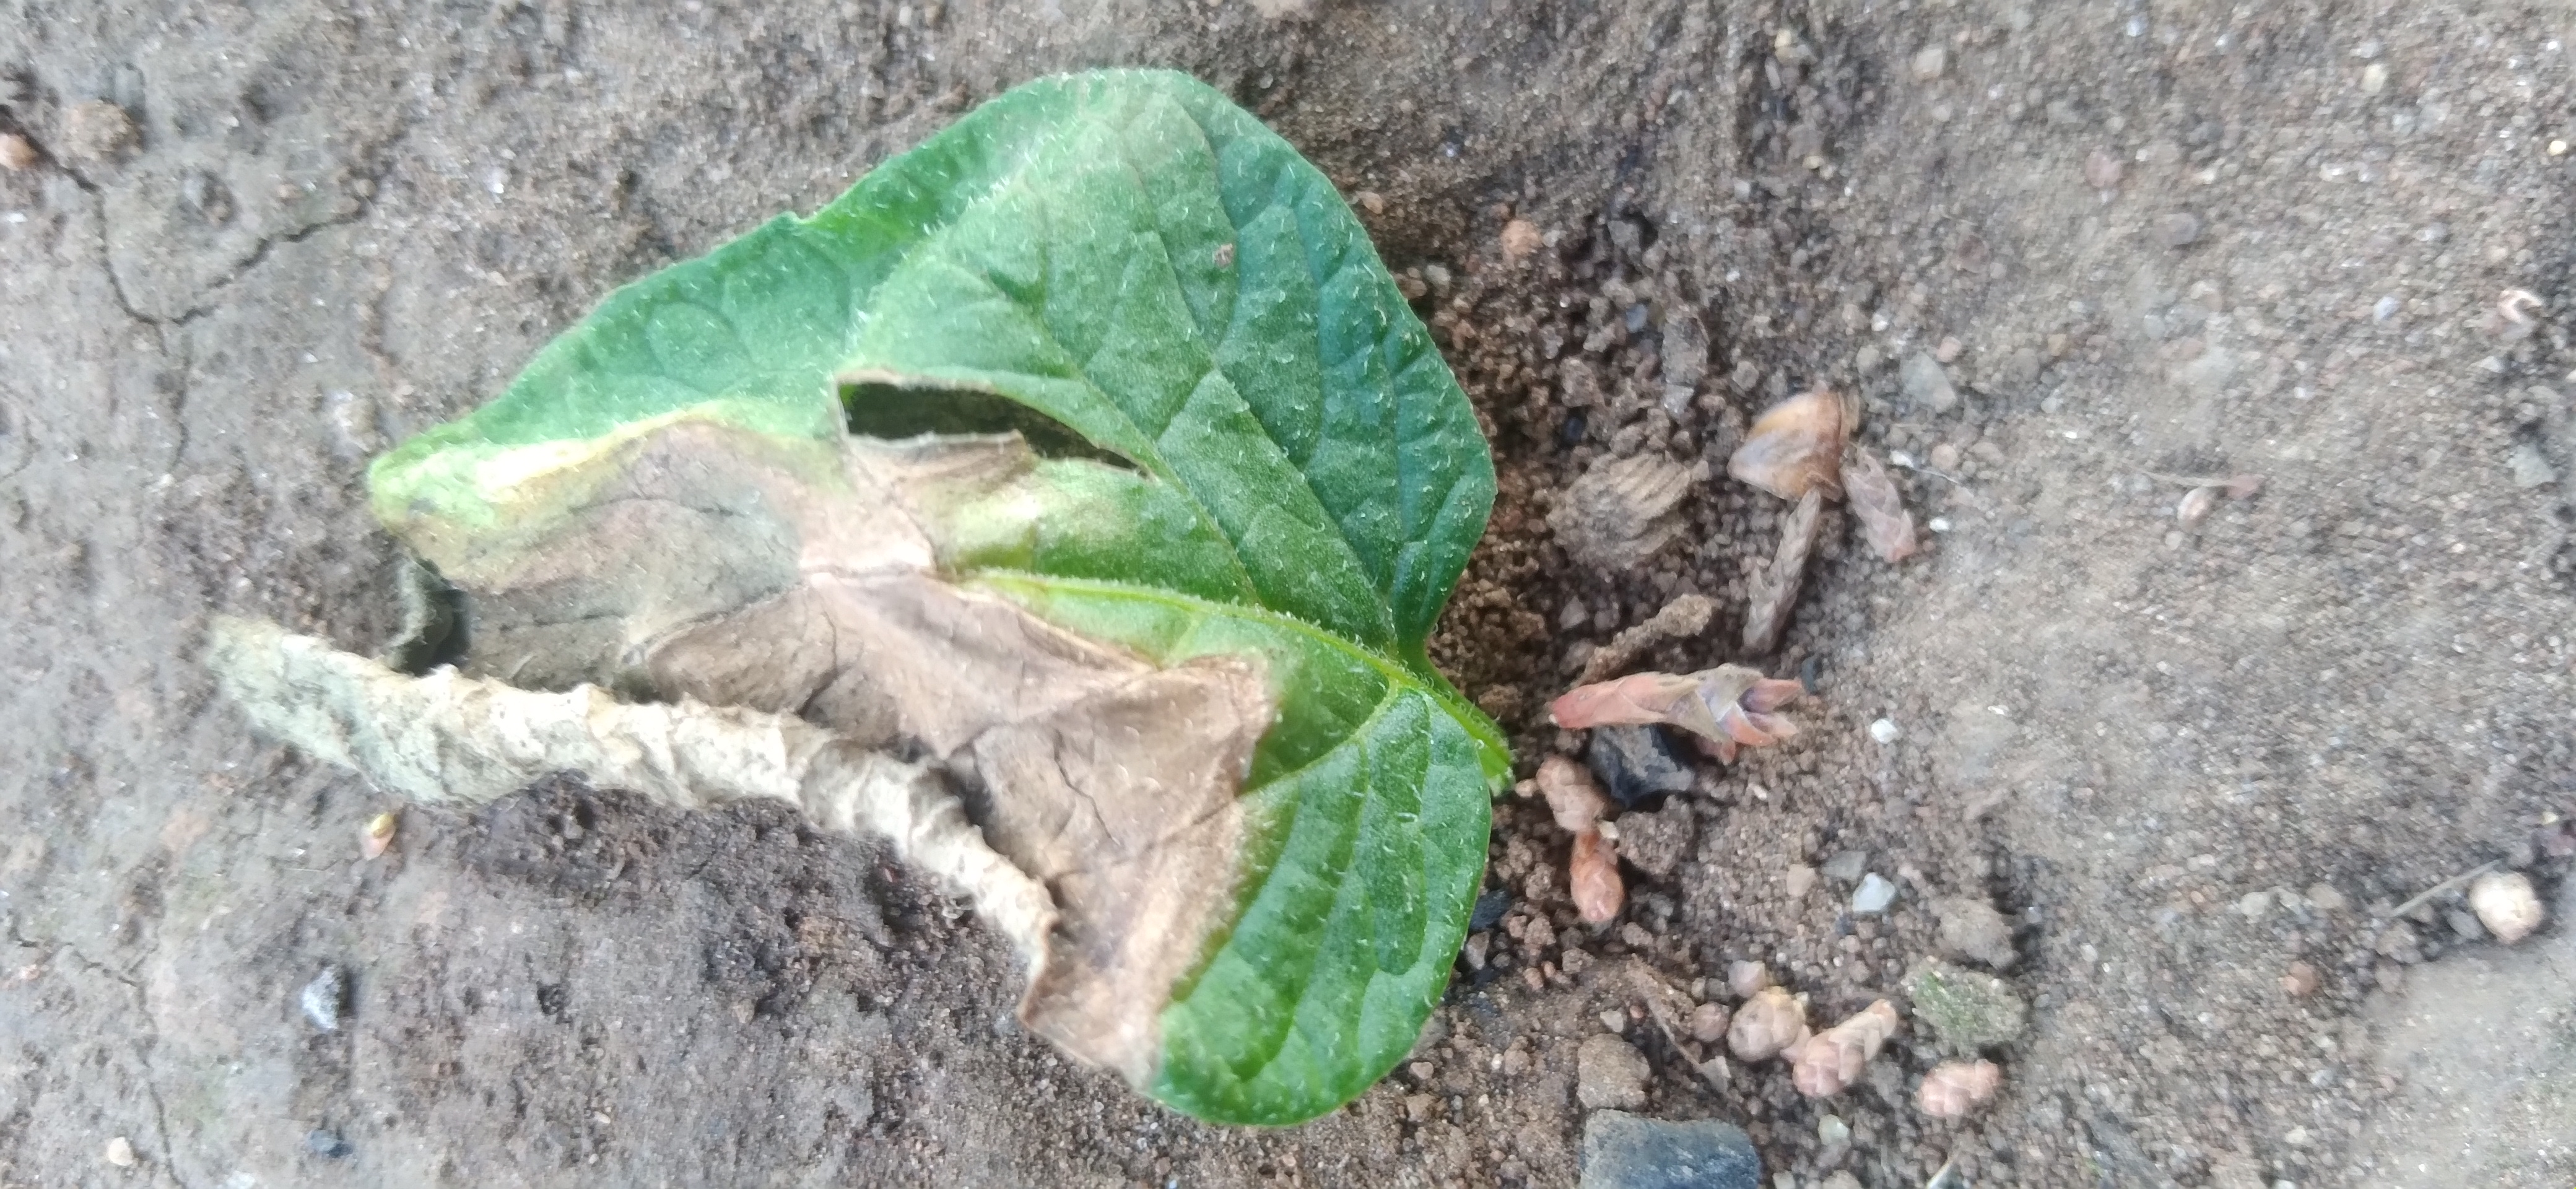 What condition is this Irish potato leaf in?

early blight
